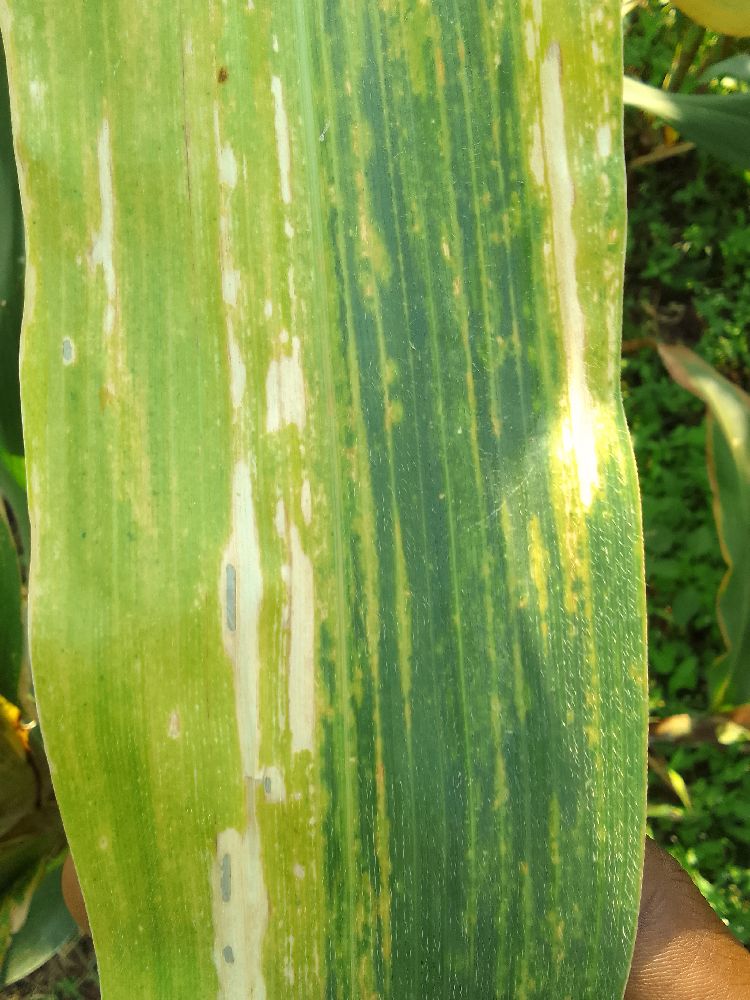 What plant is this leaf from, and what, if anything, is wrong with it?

maize, maize lethal necrosis
